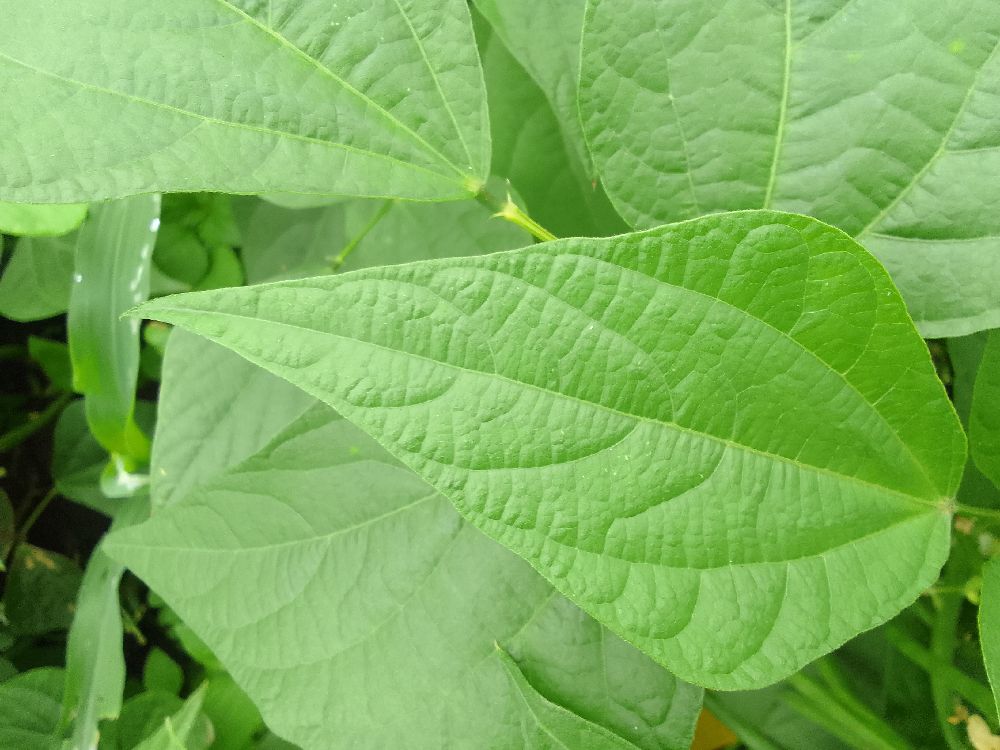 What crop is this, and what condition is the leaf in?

common bean, healthy
